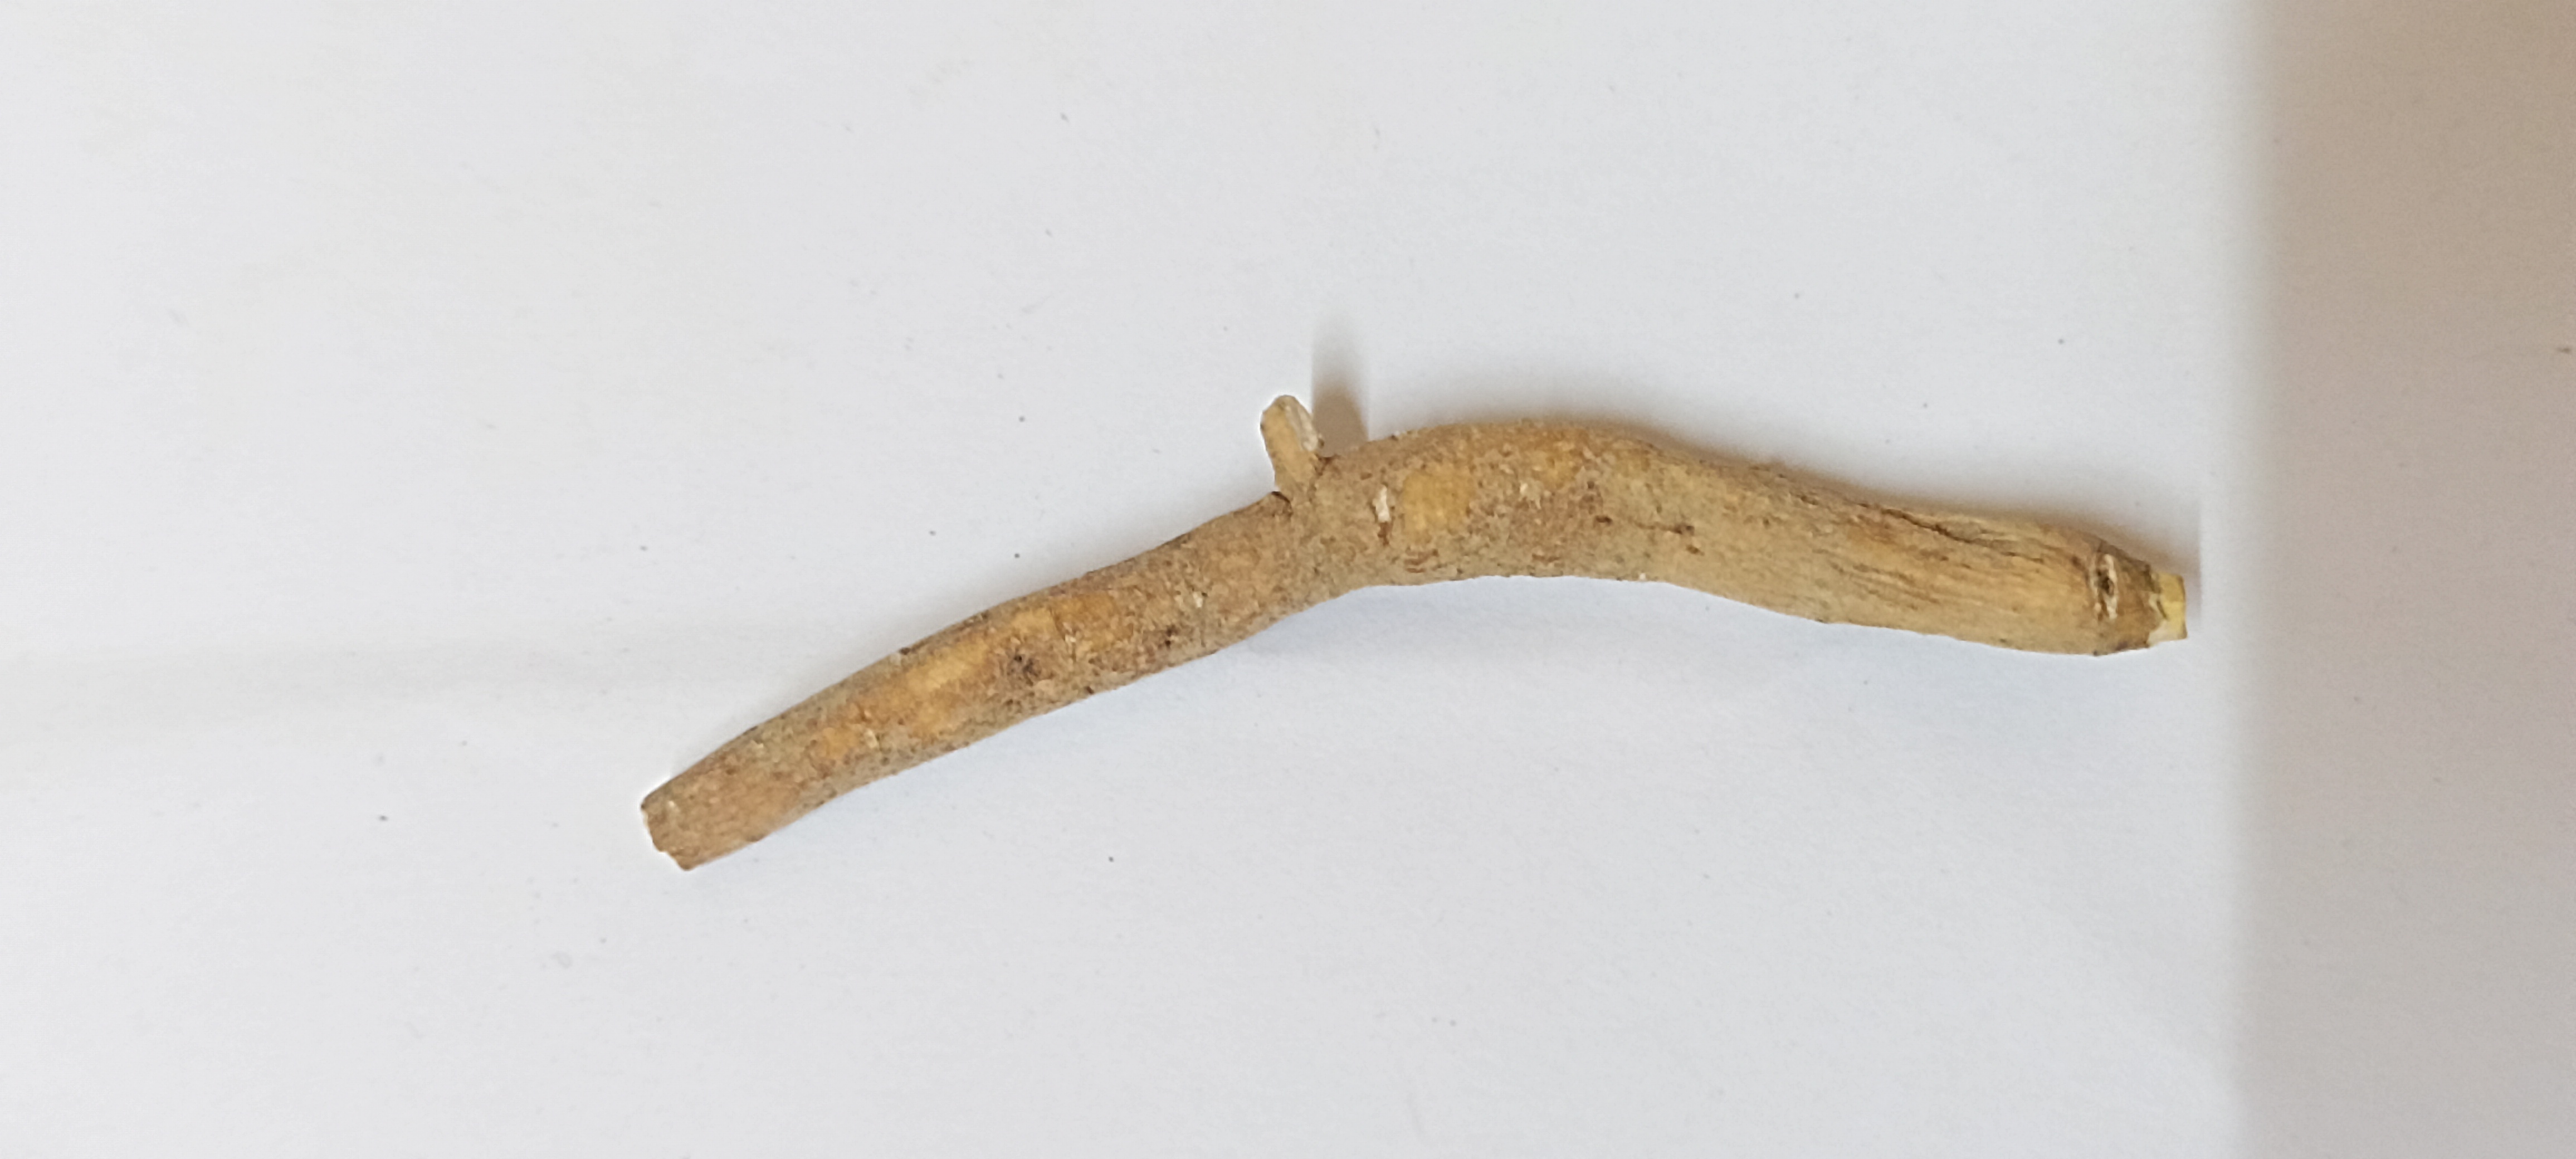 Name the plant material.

ashwagandha
